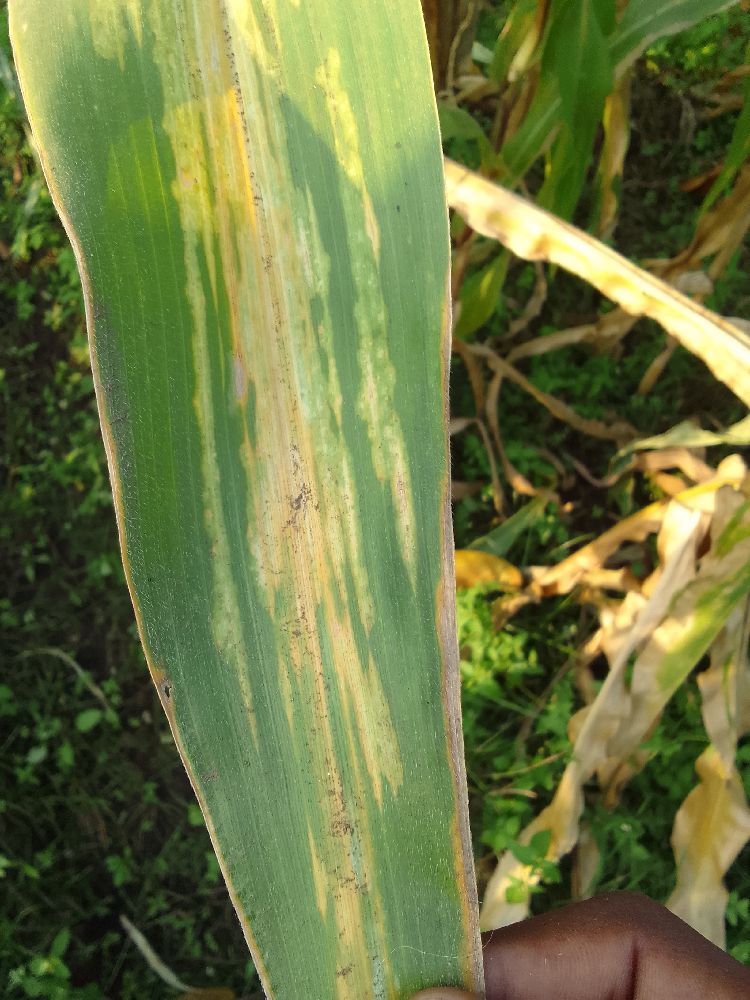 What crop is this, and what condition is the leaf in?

maize, maize lethal necrosis
